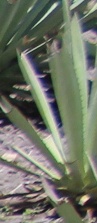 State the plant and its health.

agave, small
